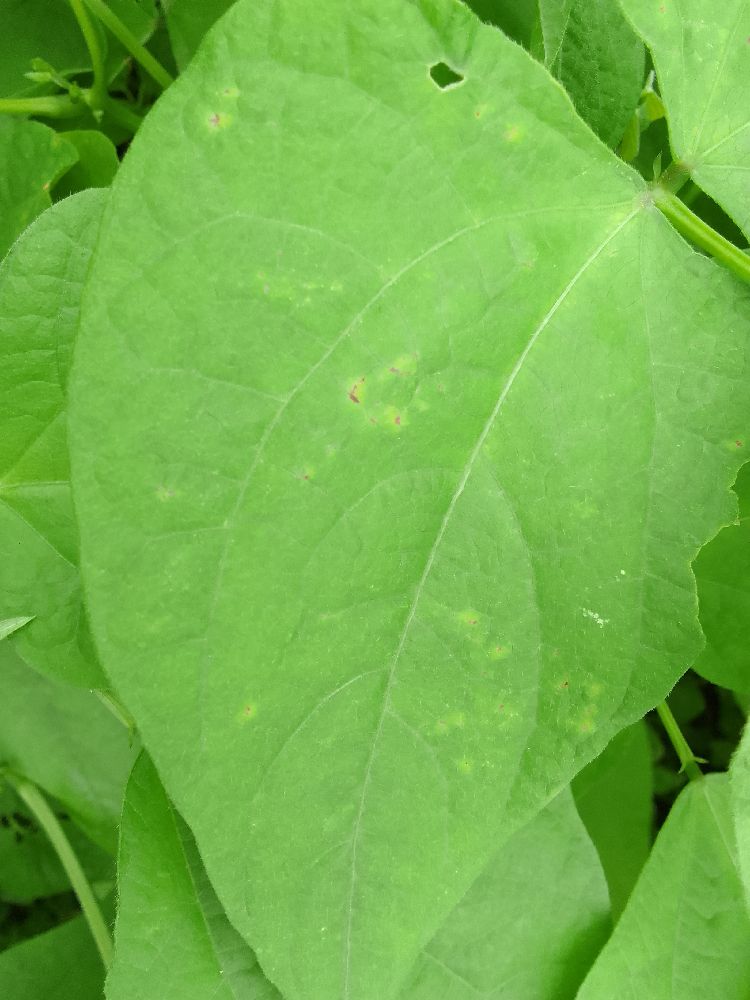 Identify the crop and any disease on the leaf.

common bean, healthy
